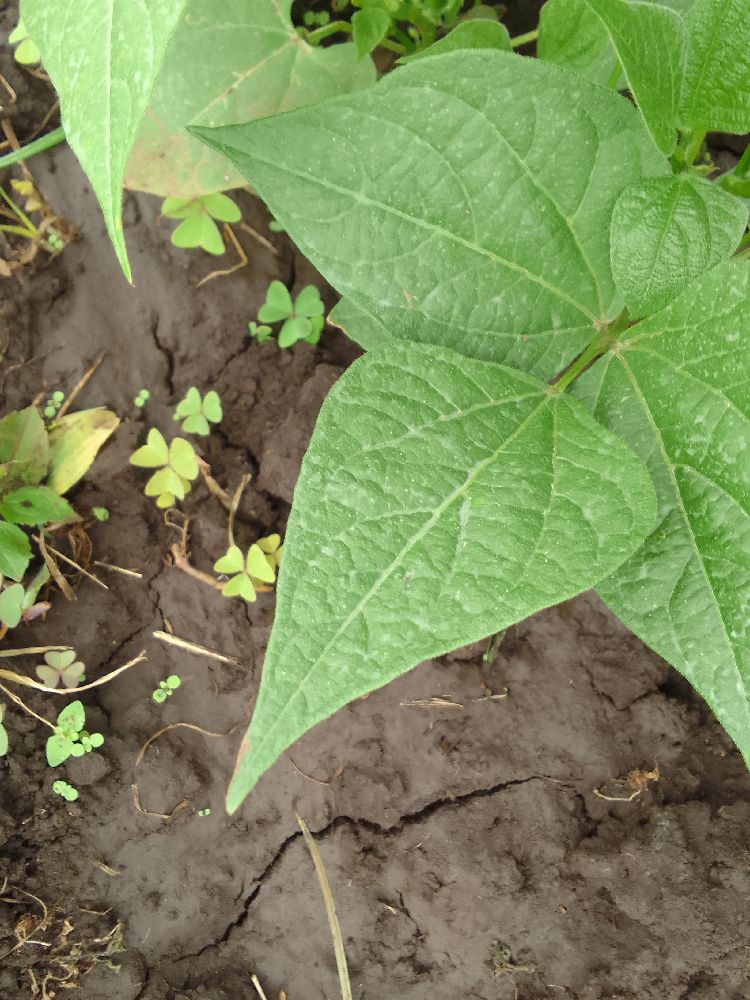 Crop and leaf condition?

common bean, healthy
